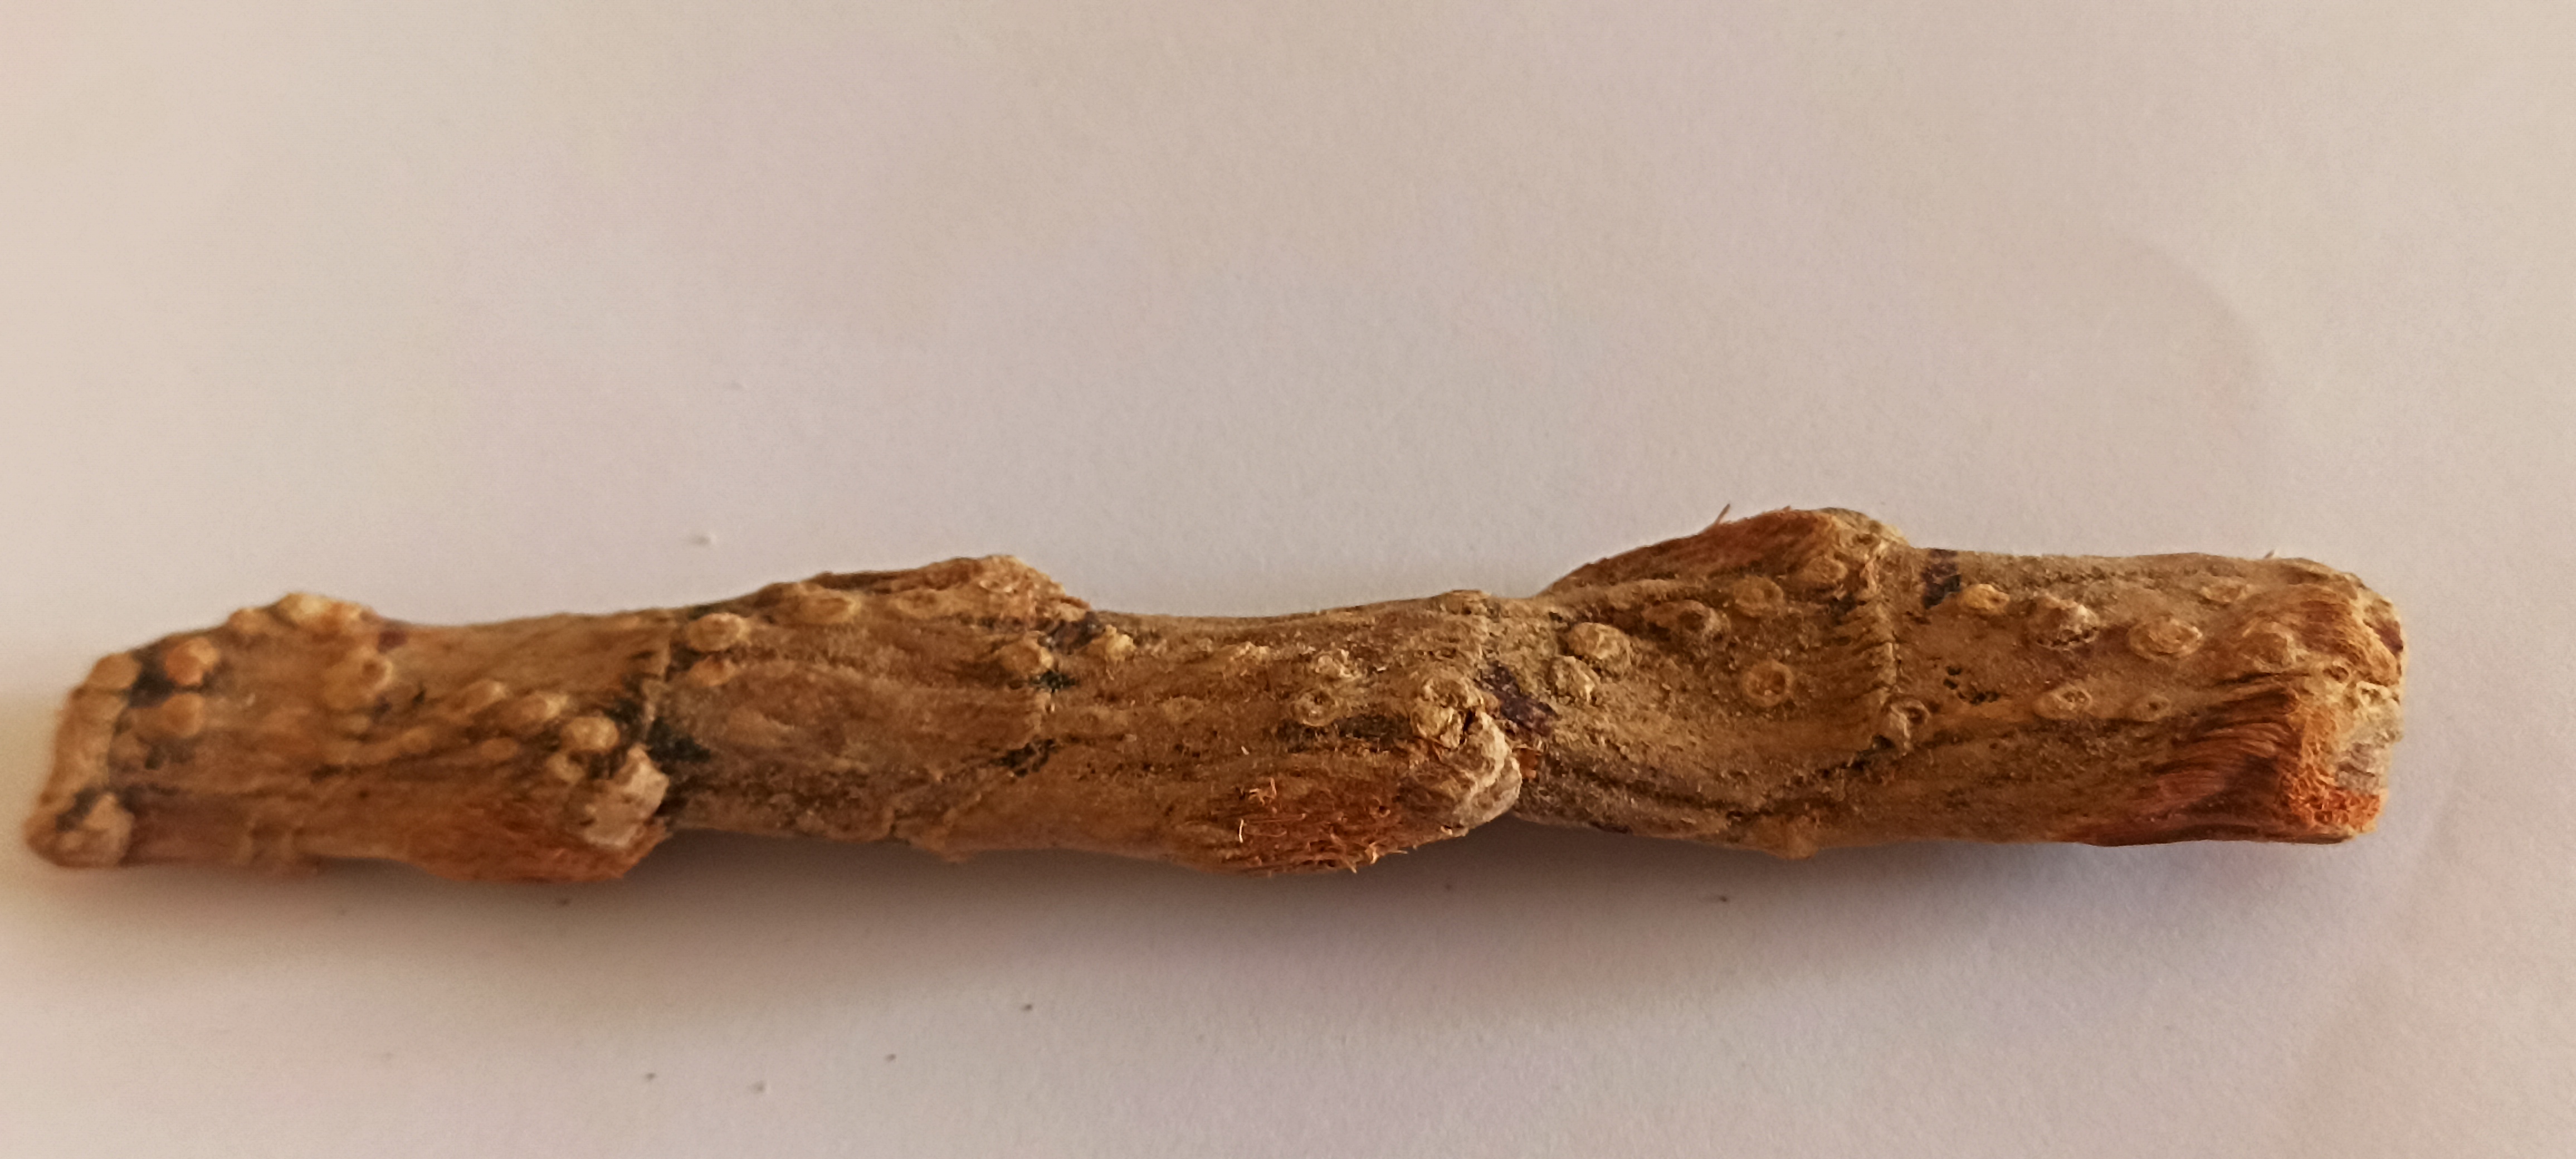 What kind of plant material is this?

vekhand
